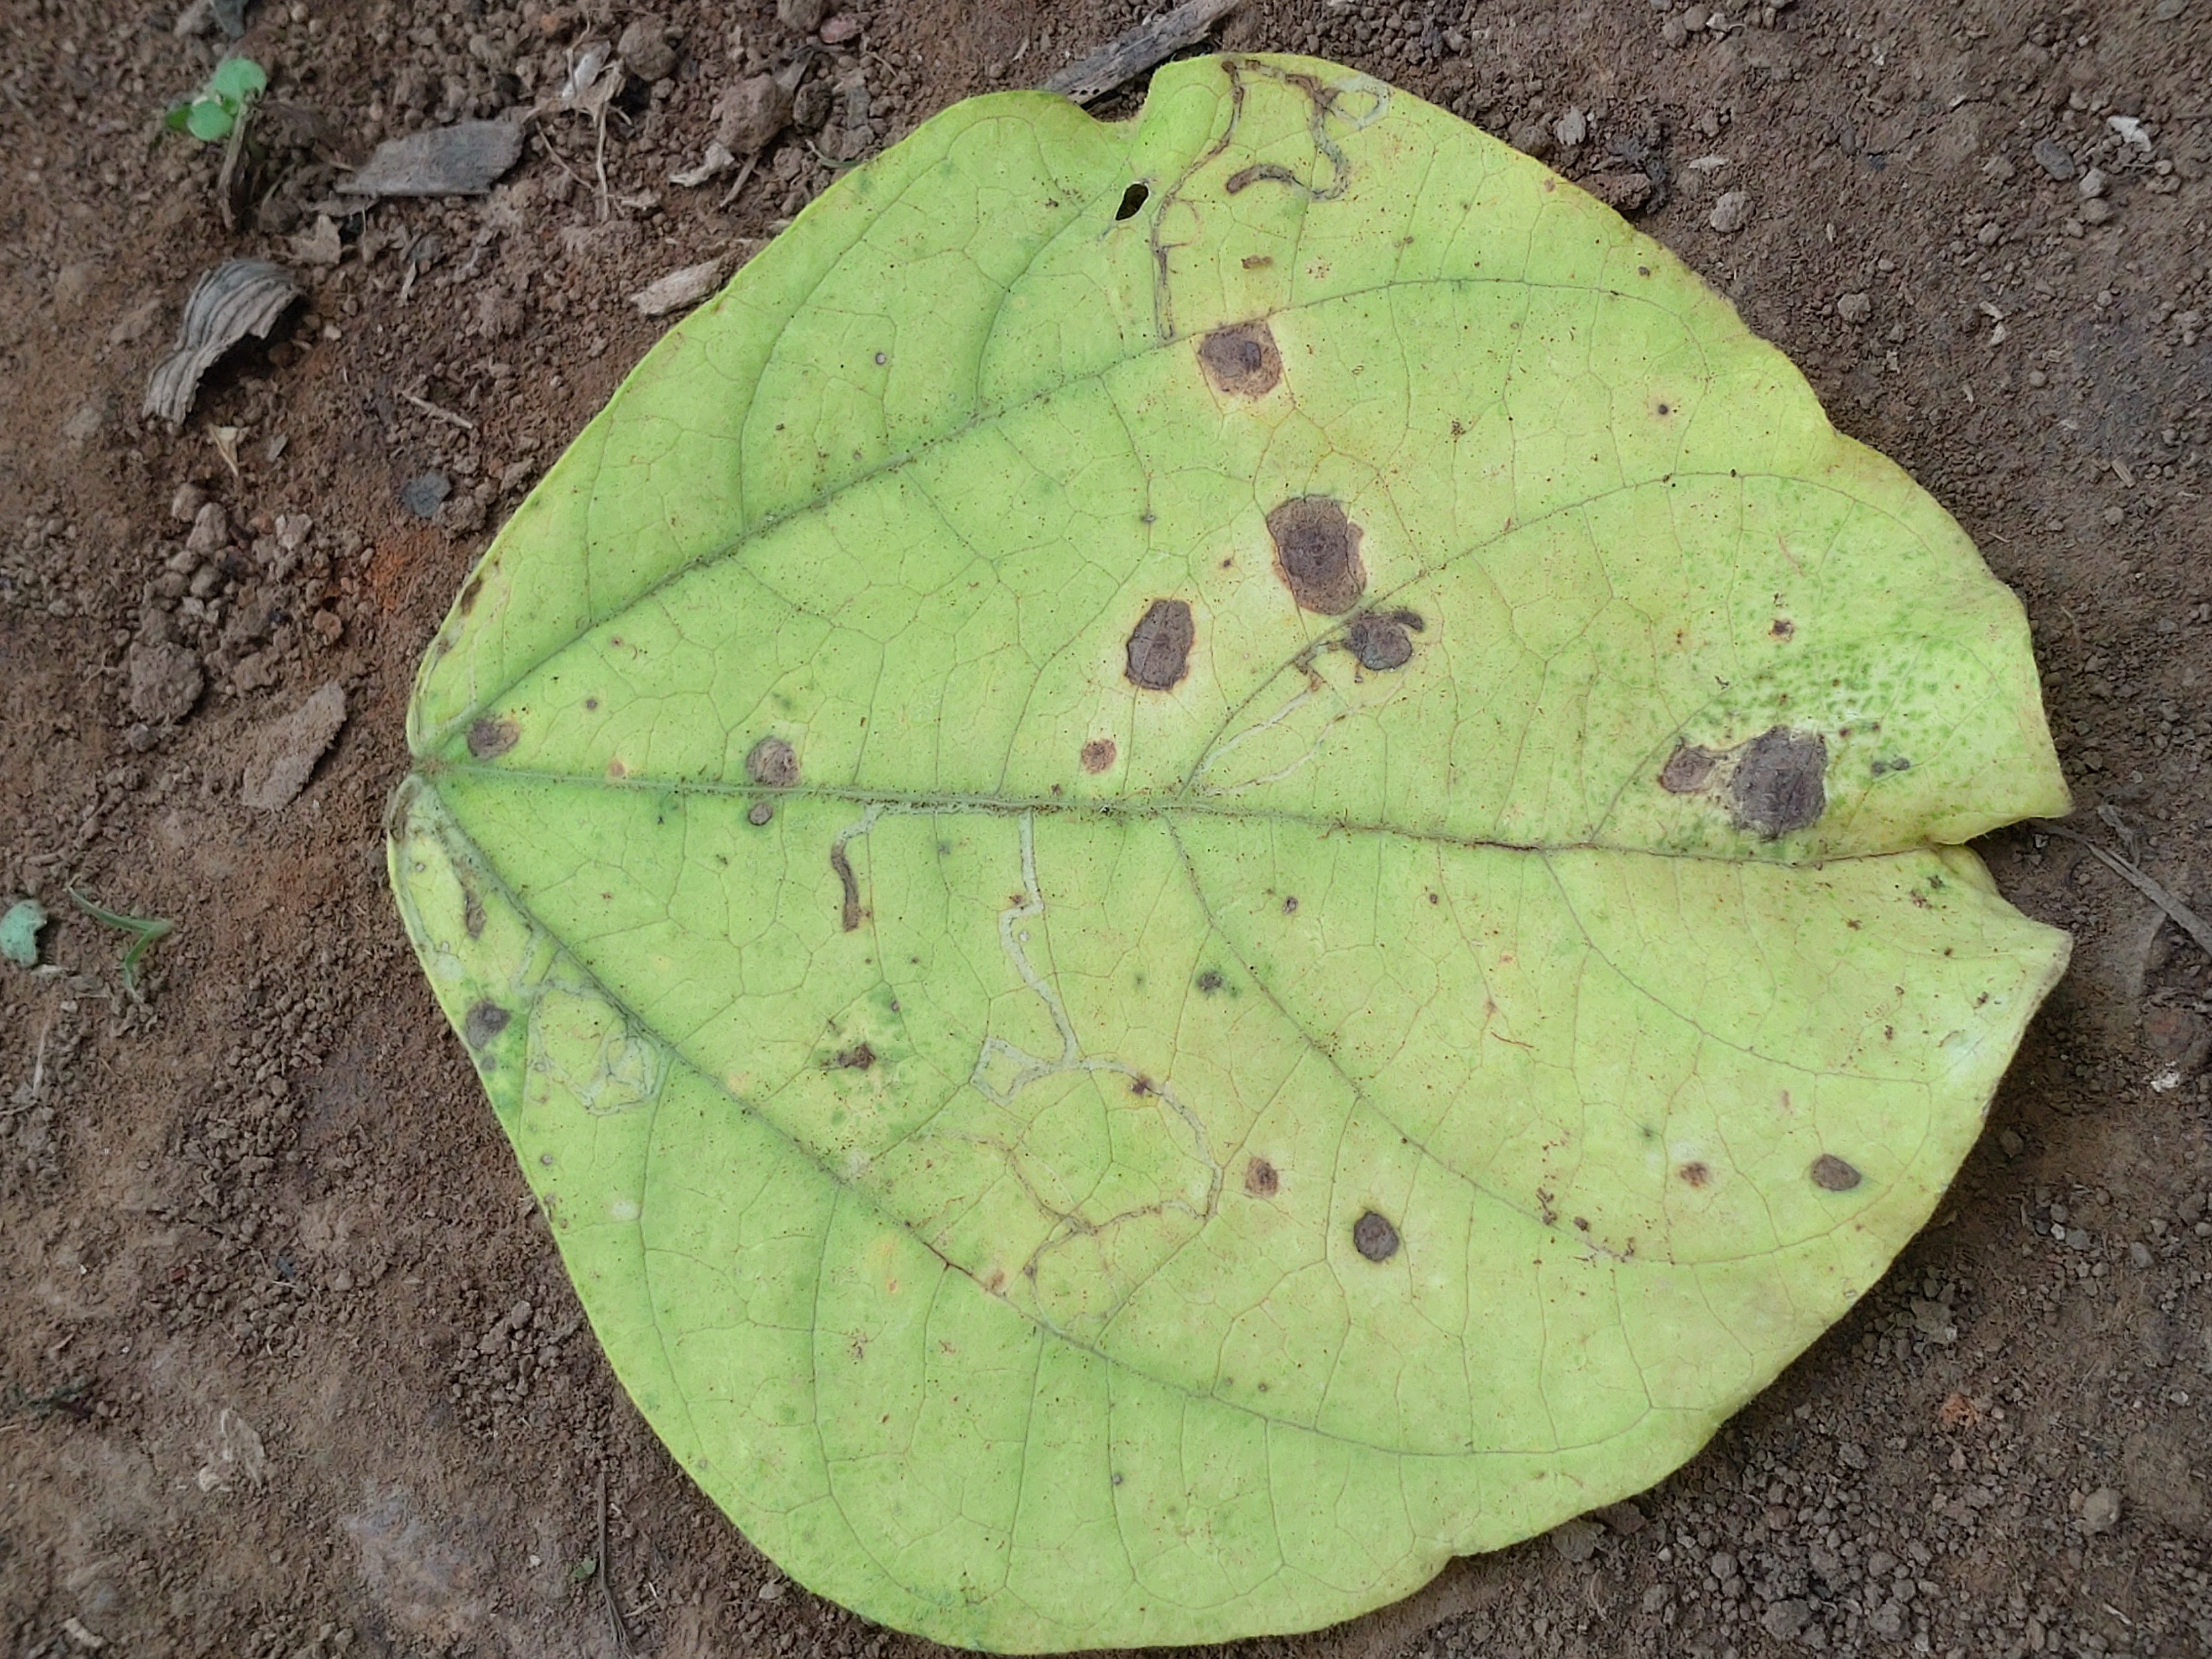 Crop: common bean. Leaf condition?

anthracnose
